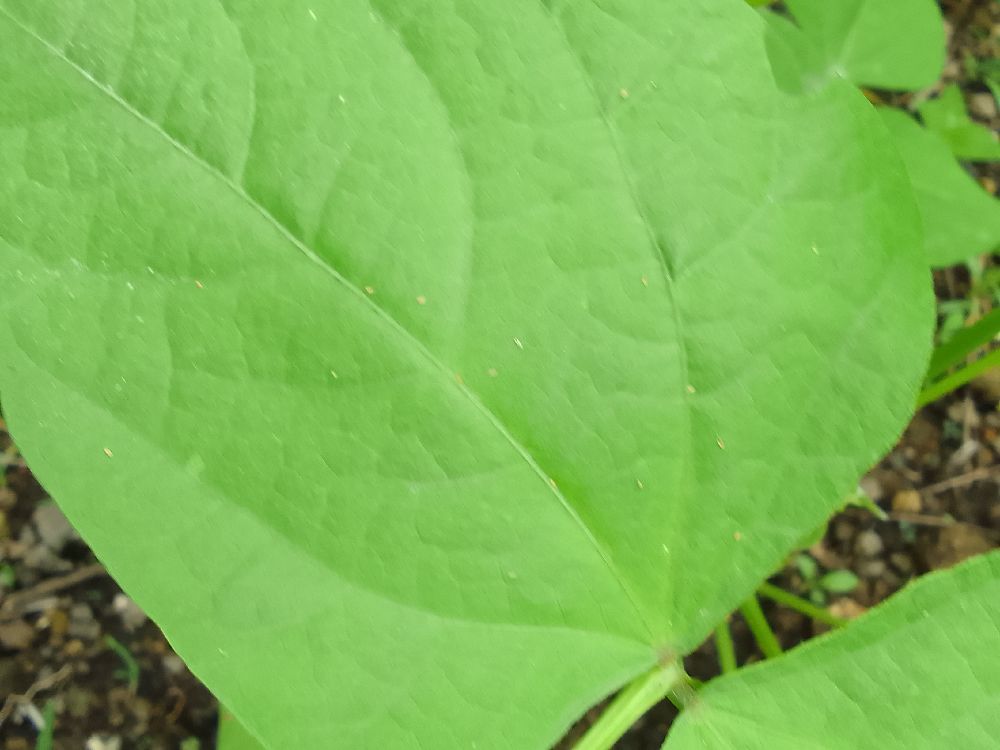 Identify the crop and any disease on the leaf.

common bean, healthy
